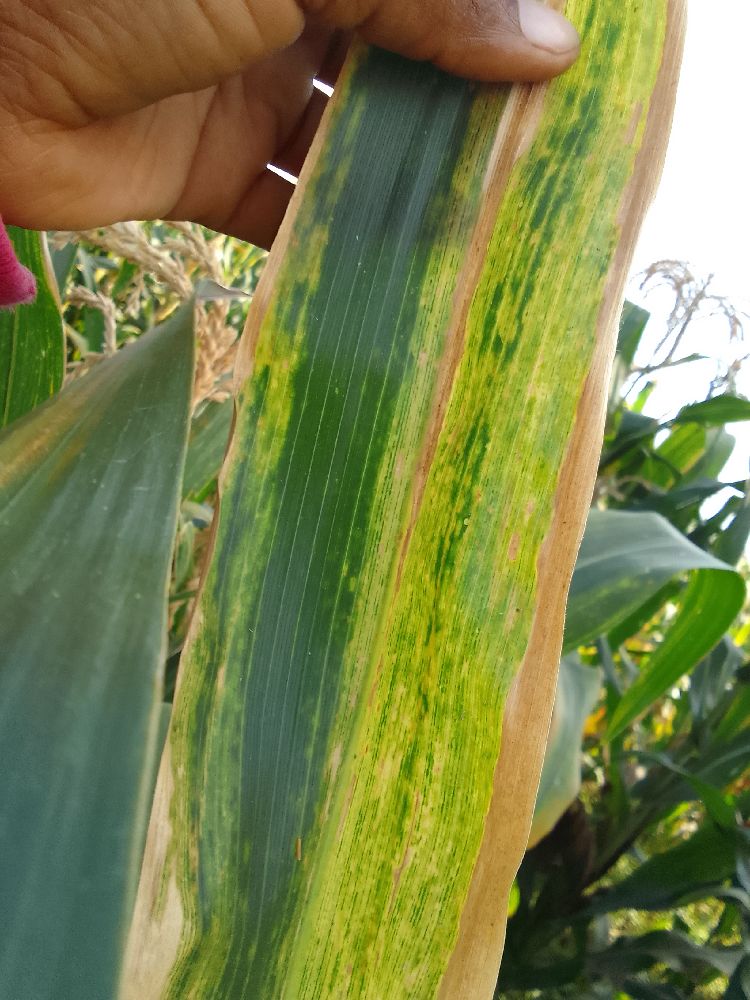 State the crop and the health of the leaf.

maize, maize lethal necrosis
